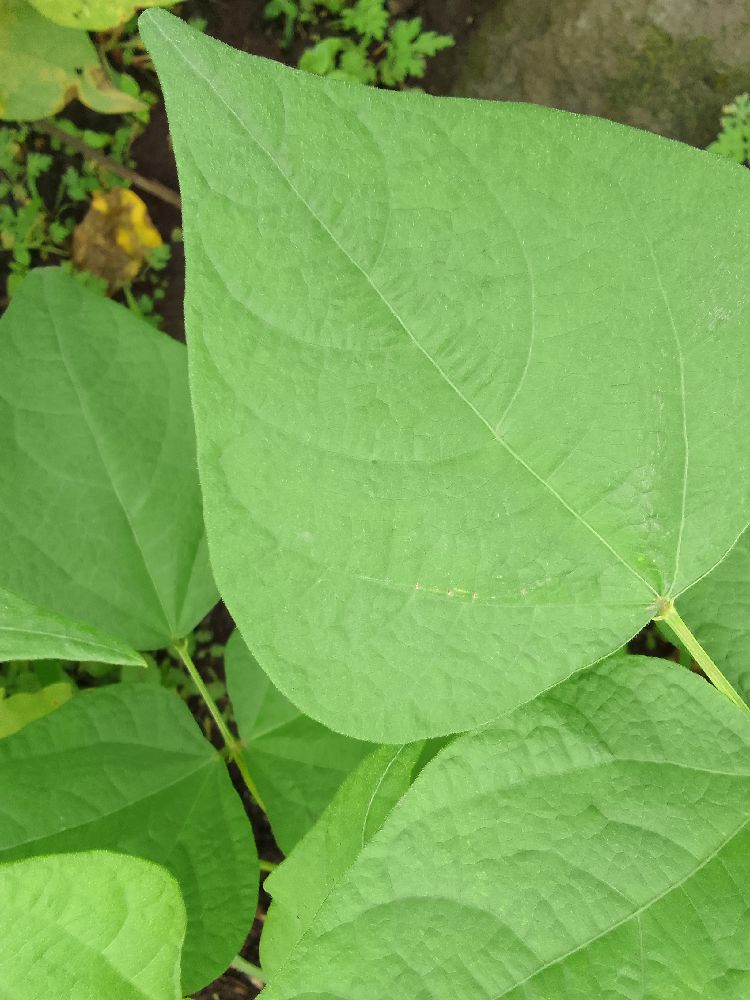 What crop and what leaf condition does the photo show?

common bean, healthy
